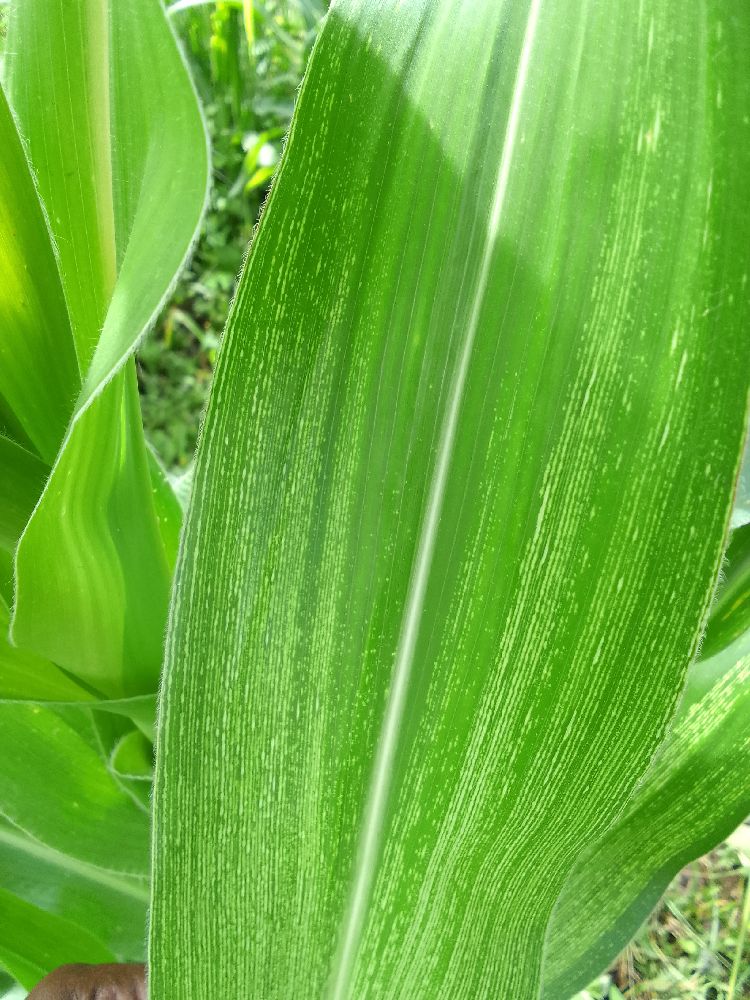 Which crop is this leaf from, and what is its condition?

maize, maize streak virus
